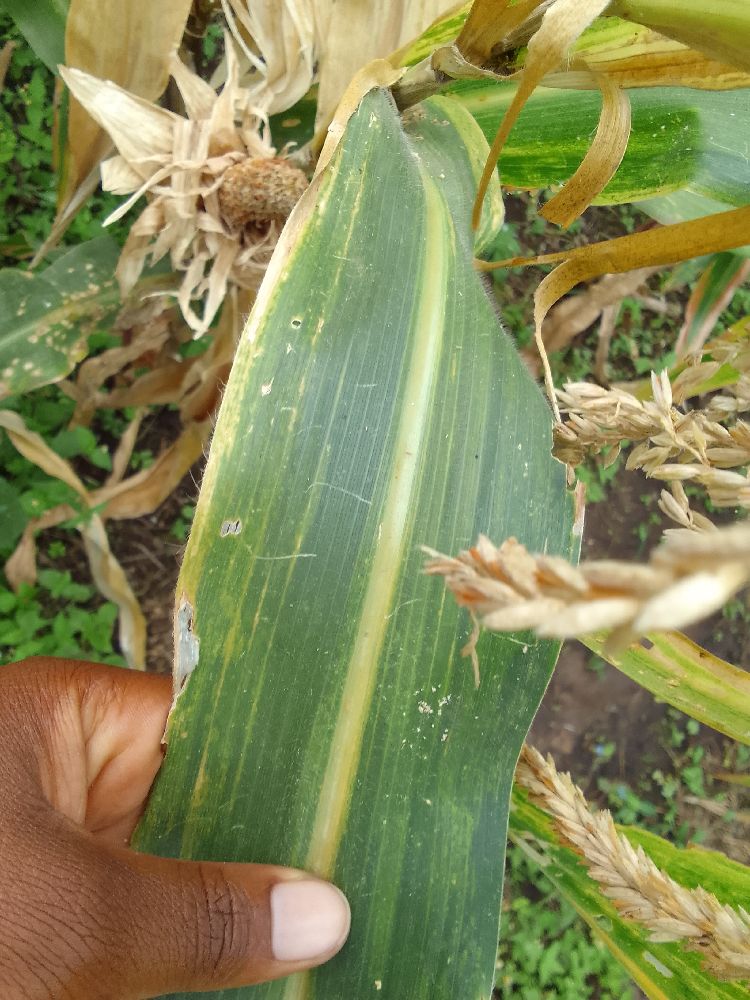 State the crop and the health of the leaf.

maize, maize lethal necrosis
